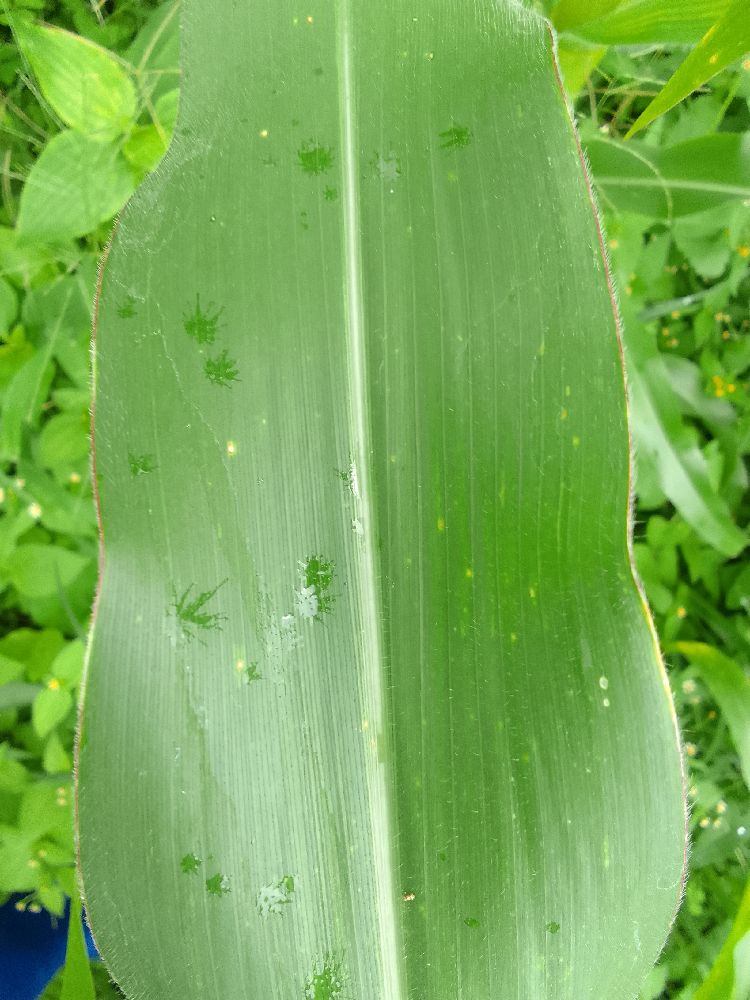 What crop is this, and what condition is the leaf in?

maize, healthy
